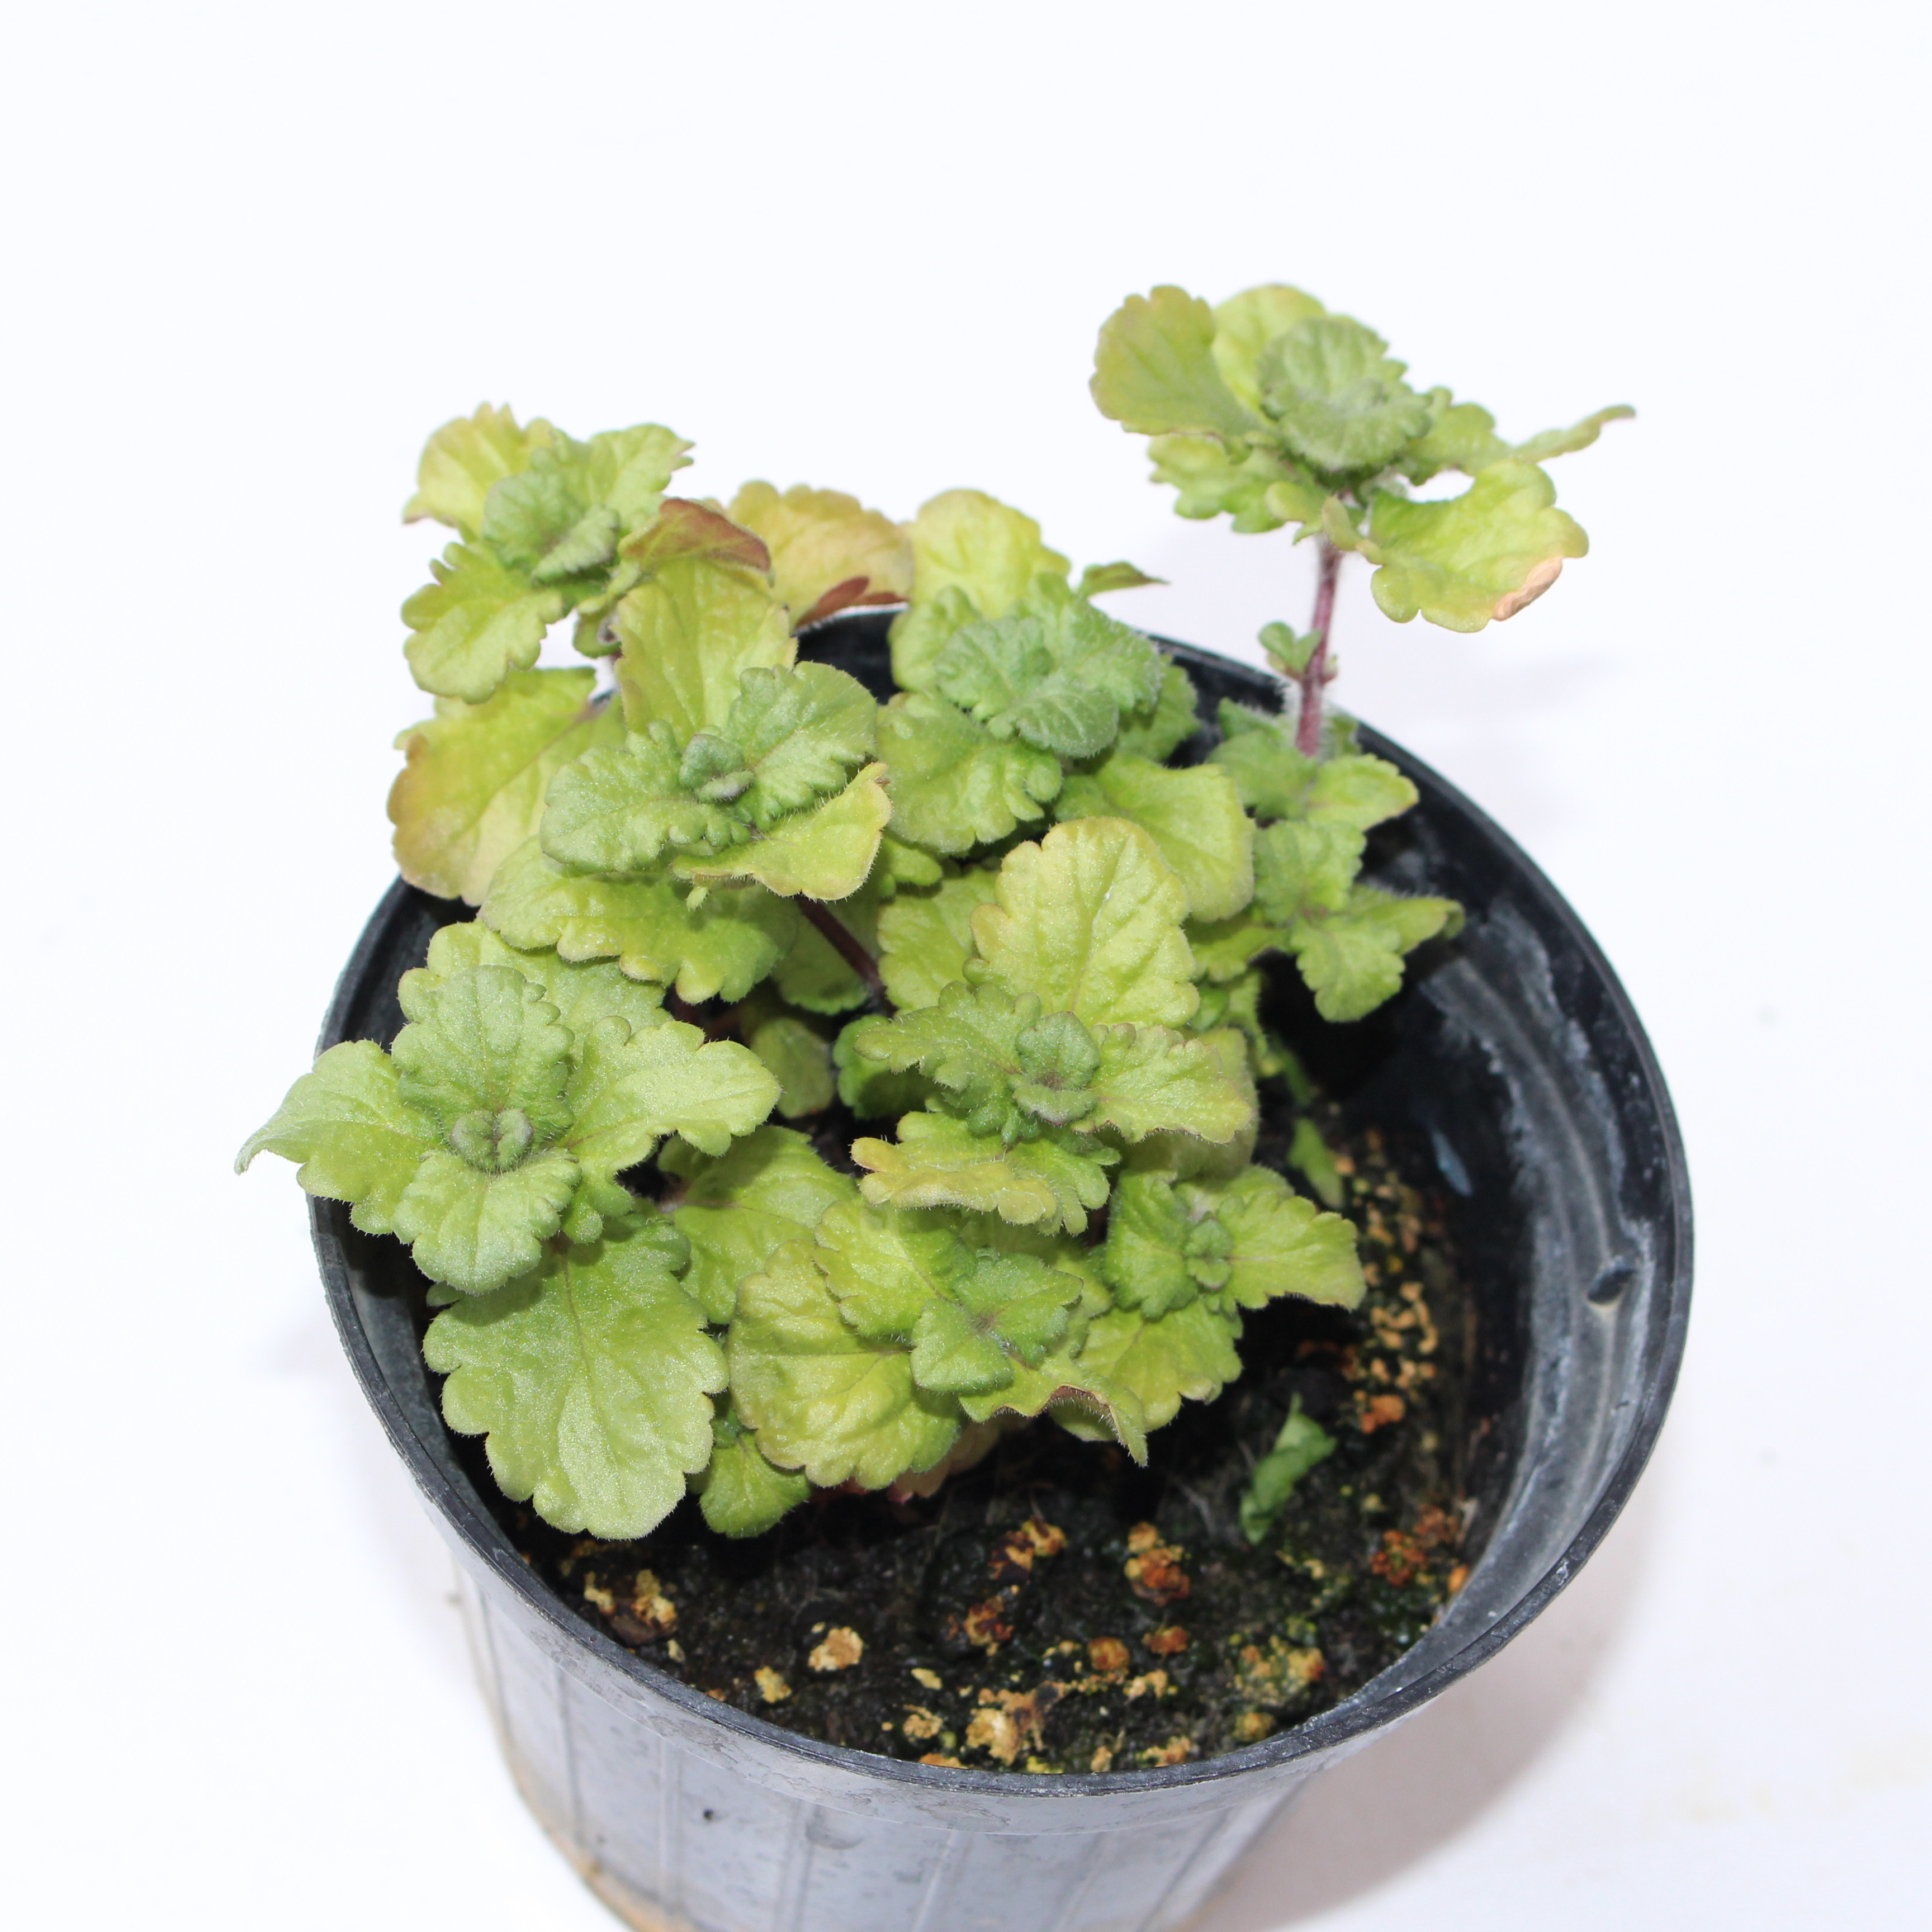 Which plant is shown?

Veronica persica
